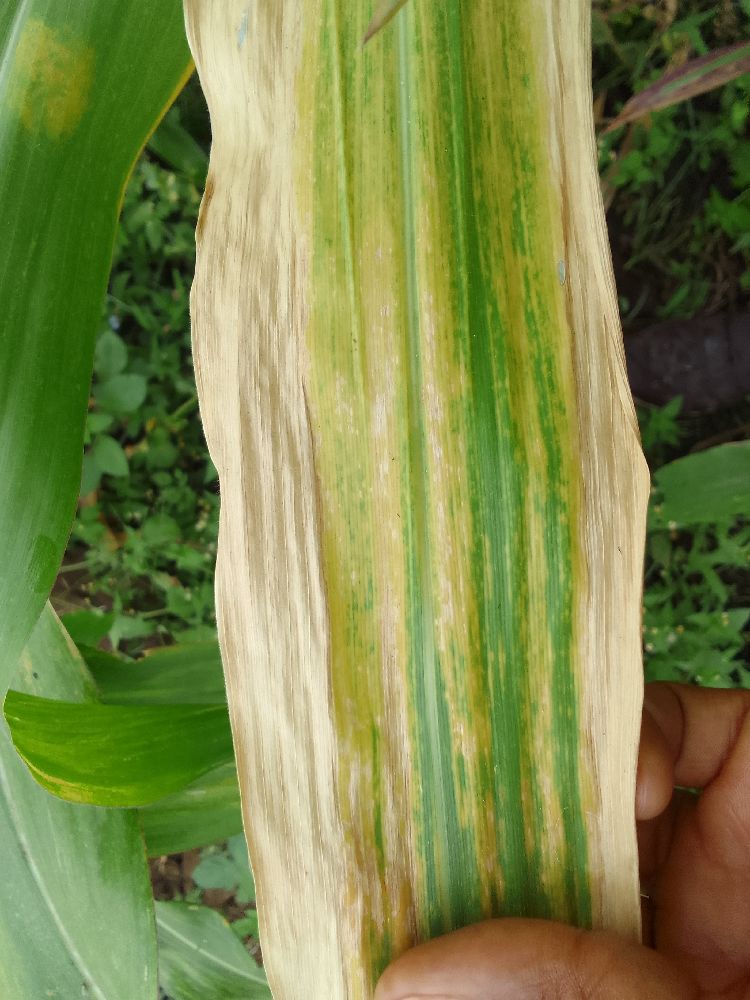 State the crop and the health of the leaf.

maize, maize lethal necrosis
